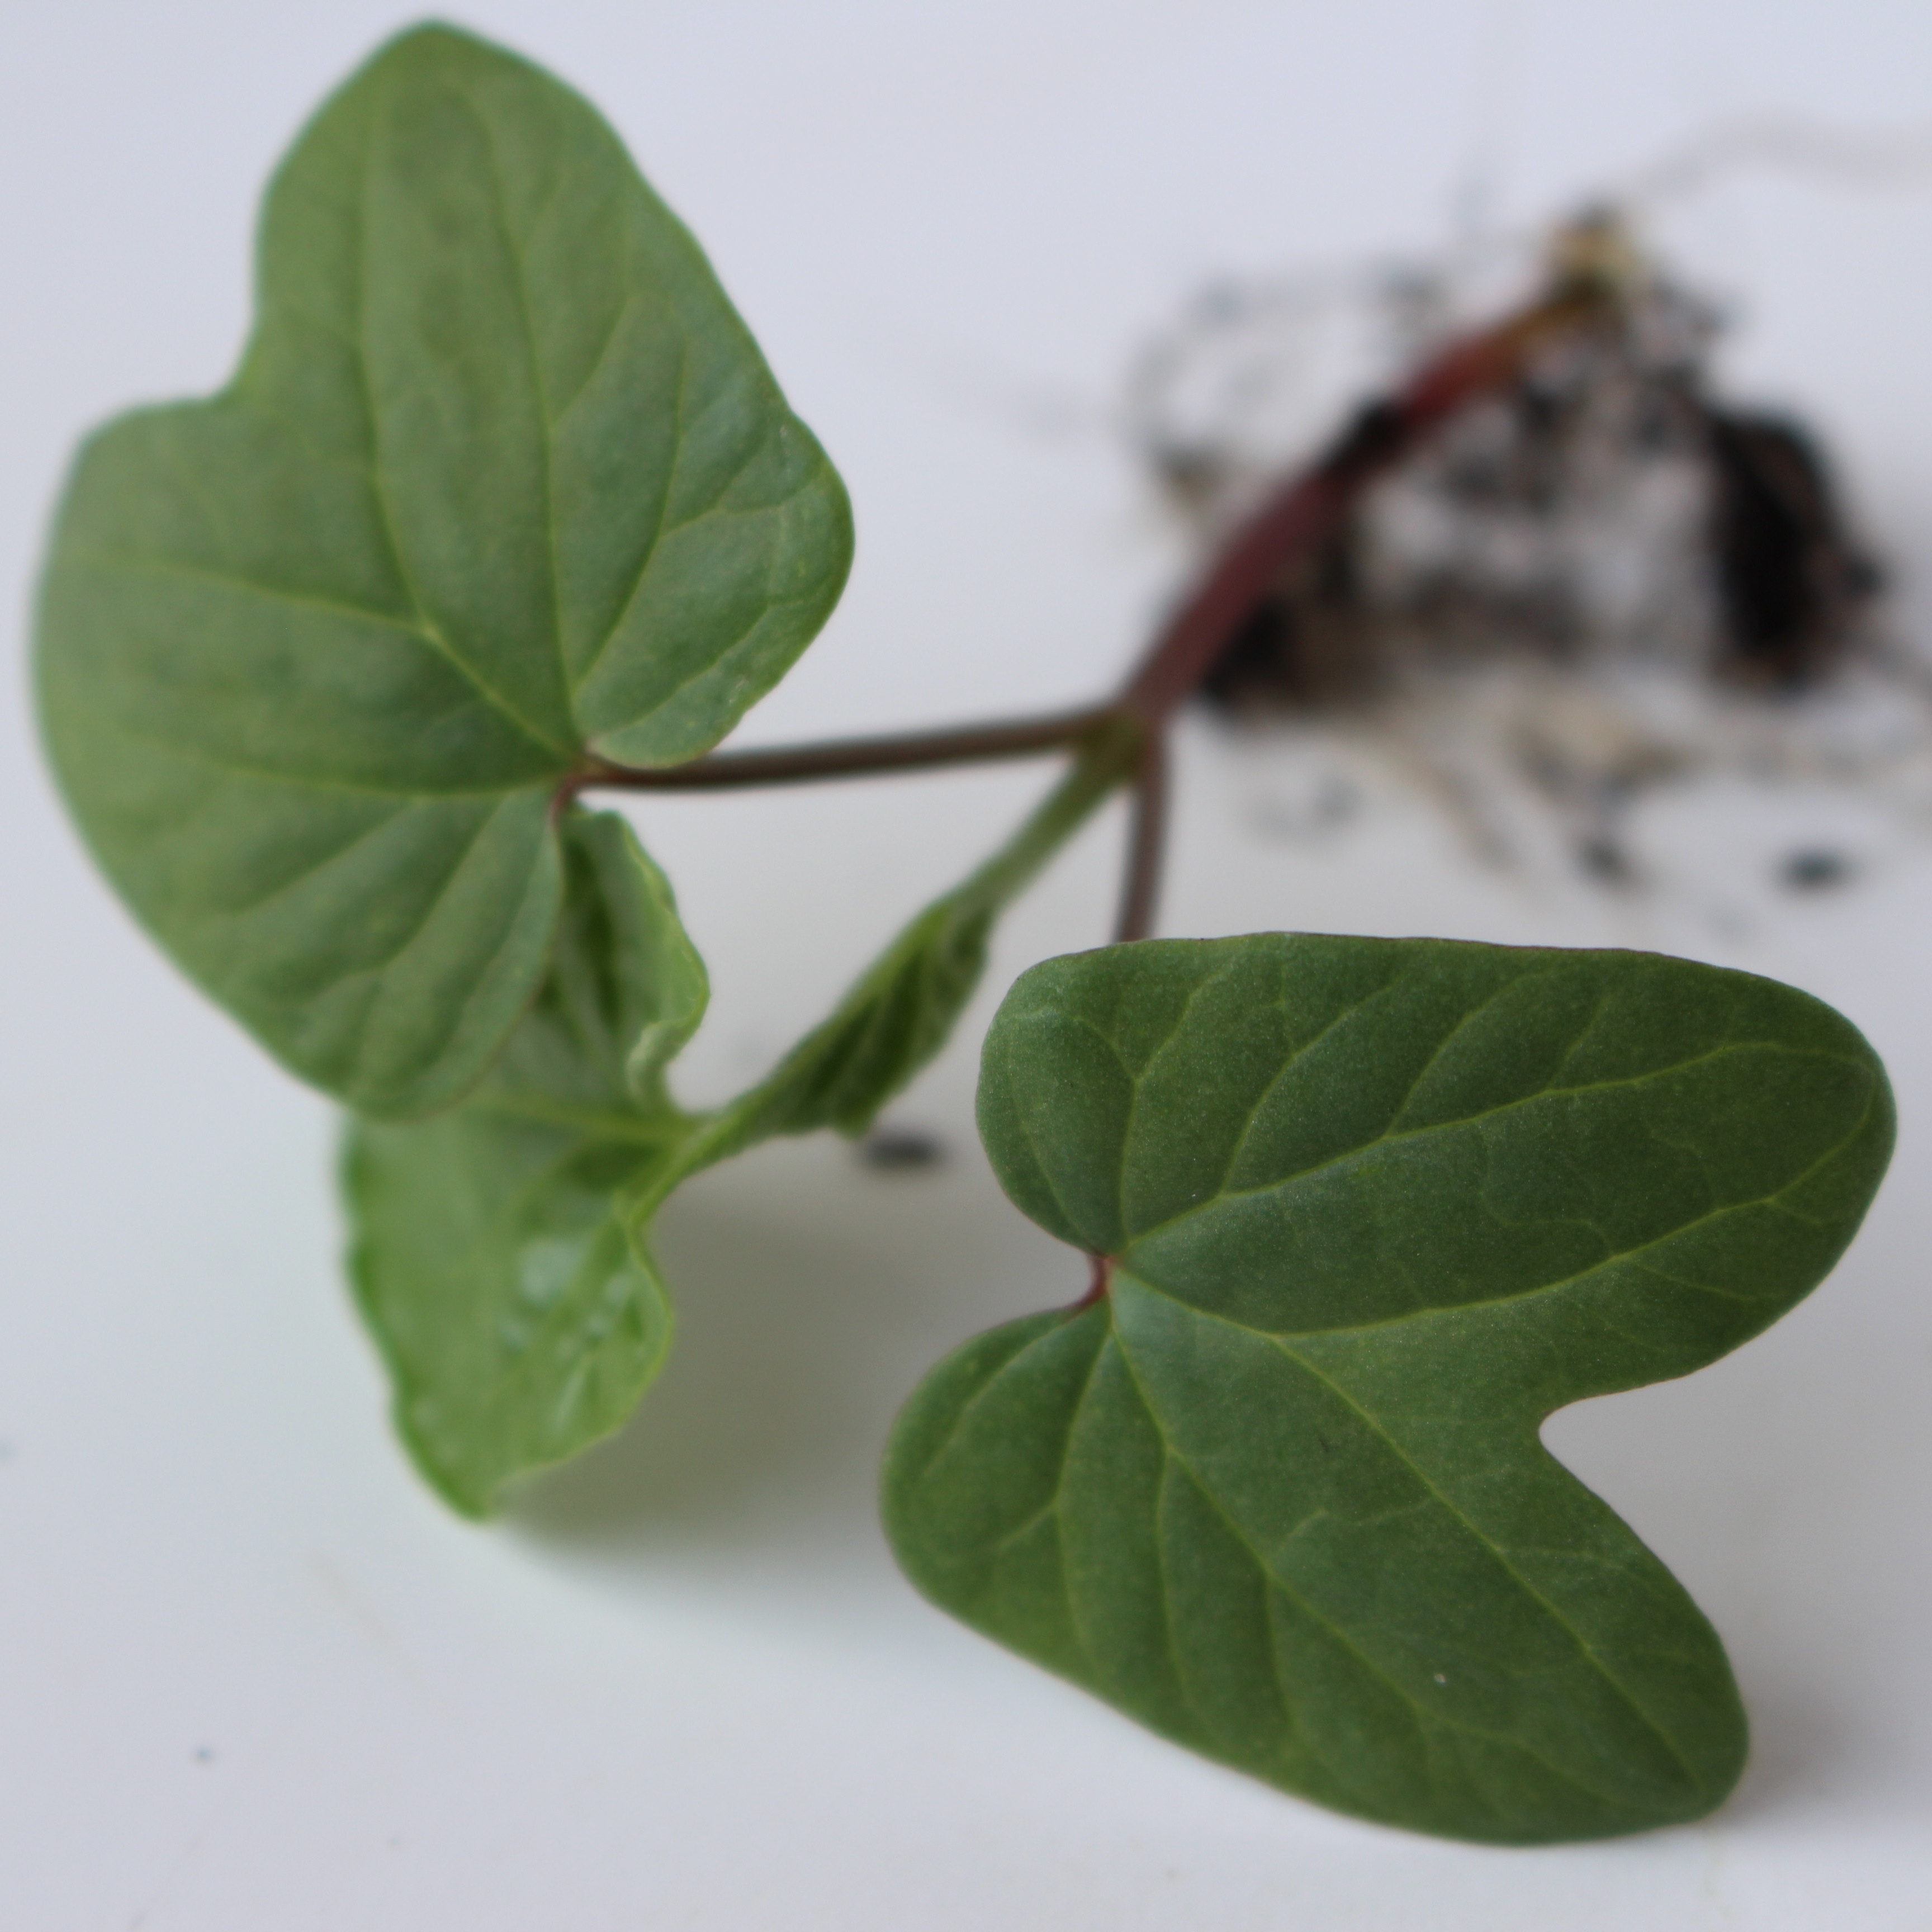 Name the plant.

Convolvulus arvensis
